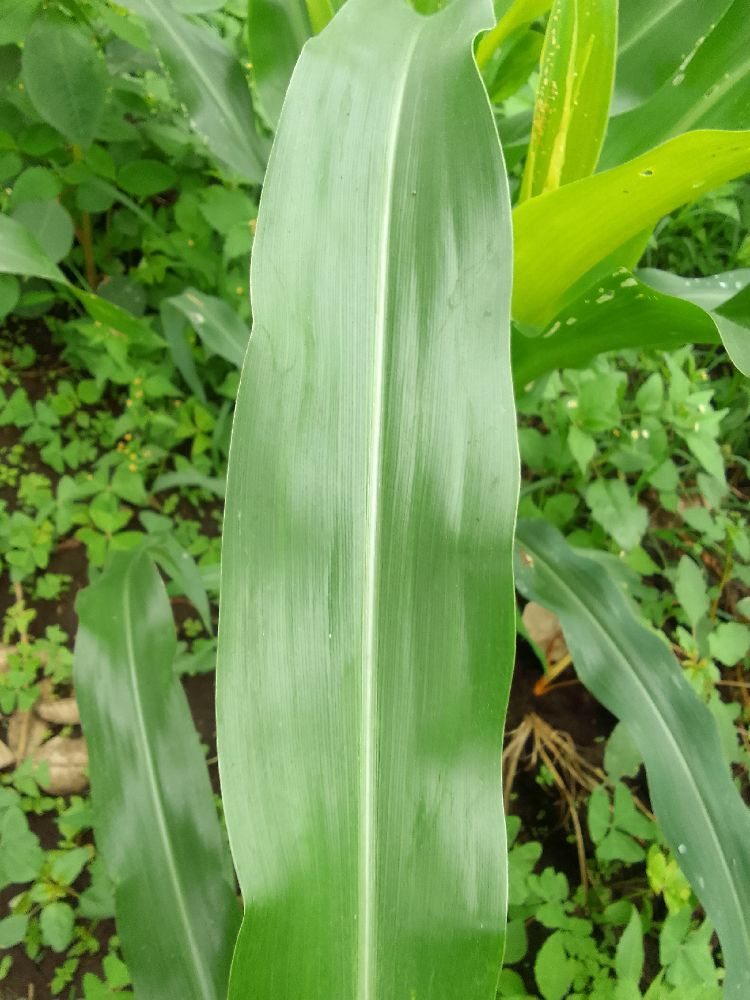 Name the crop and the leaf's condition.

maize, healthy
